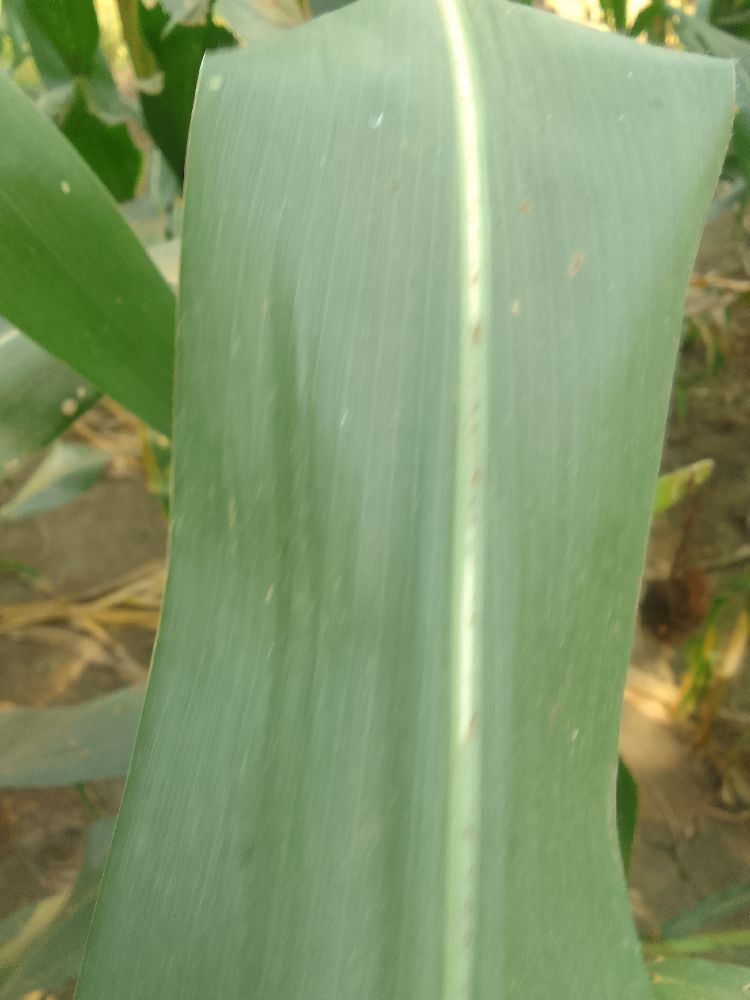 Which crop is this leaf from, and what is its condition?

maize, healthy
